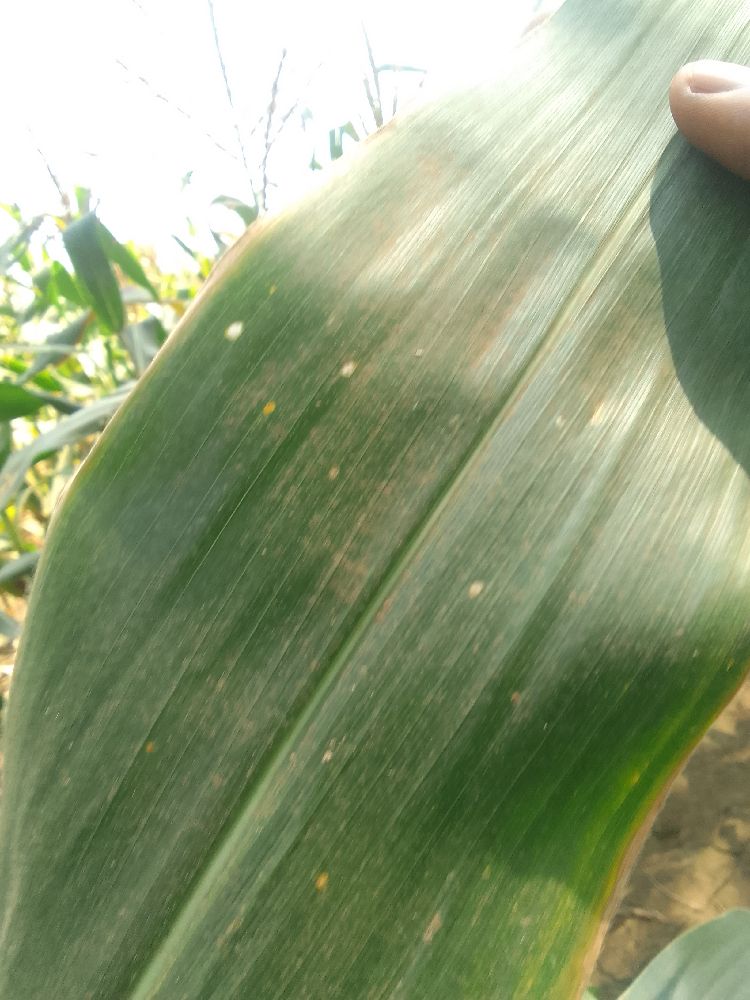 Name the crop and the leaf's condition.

maize, healthy
